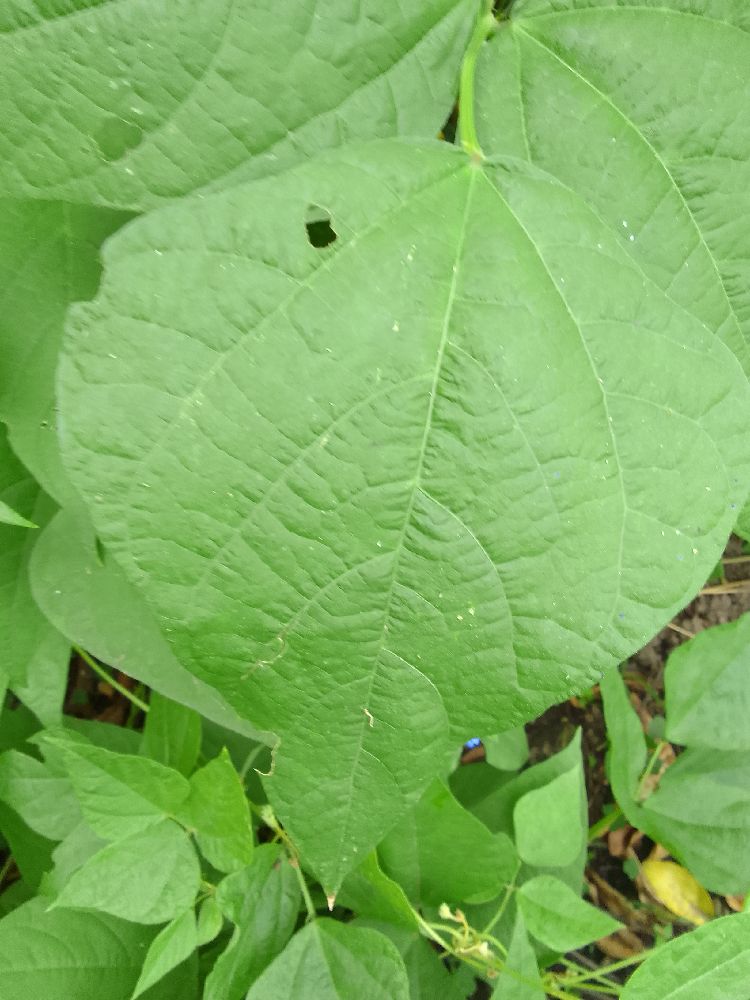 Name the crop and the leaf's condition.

common bean, healthy
